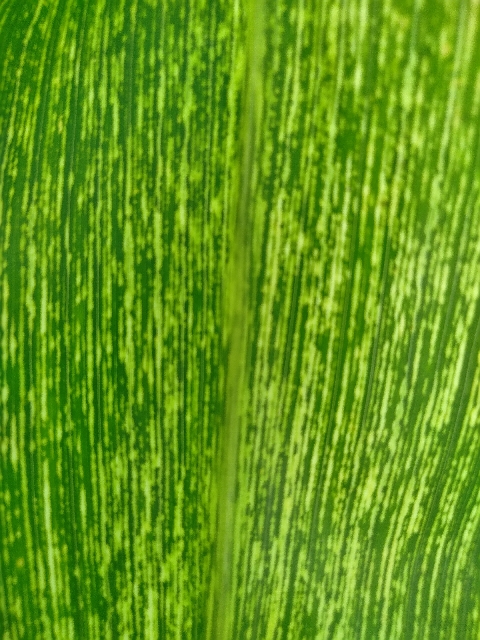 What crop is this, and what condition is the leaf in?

maize, maize streak virus
